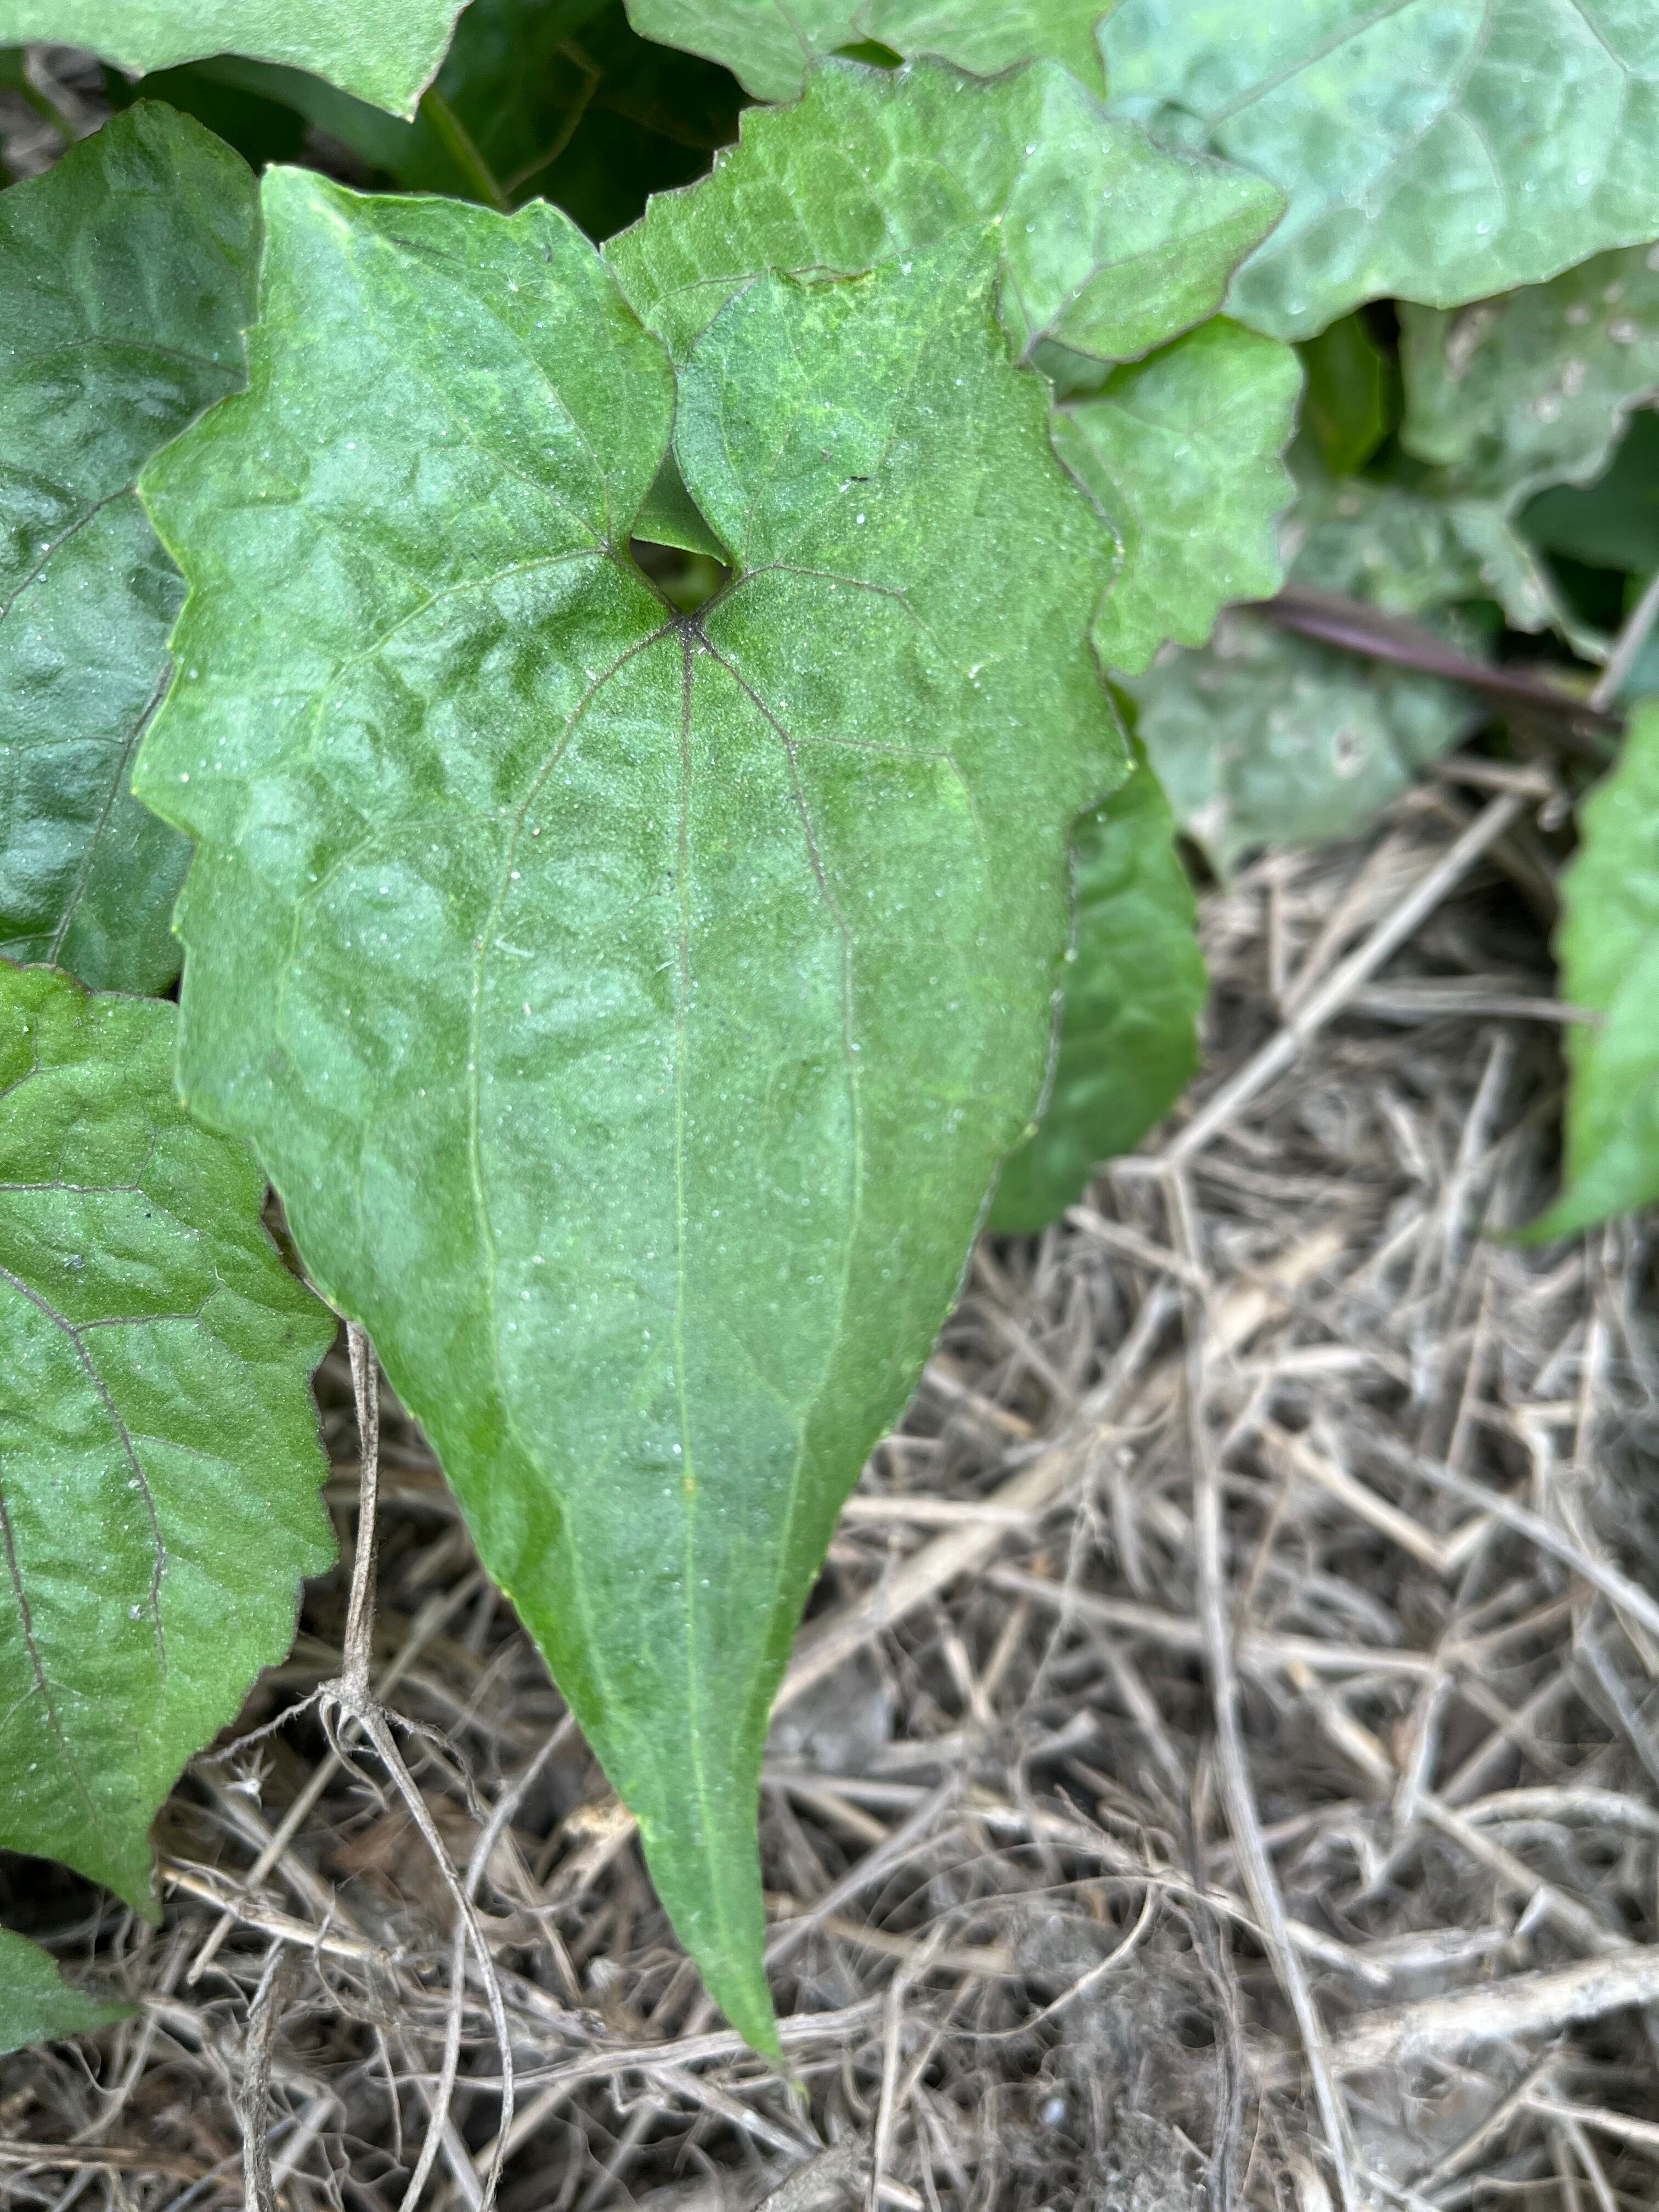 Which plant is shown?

bitter vine
